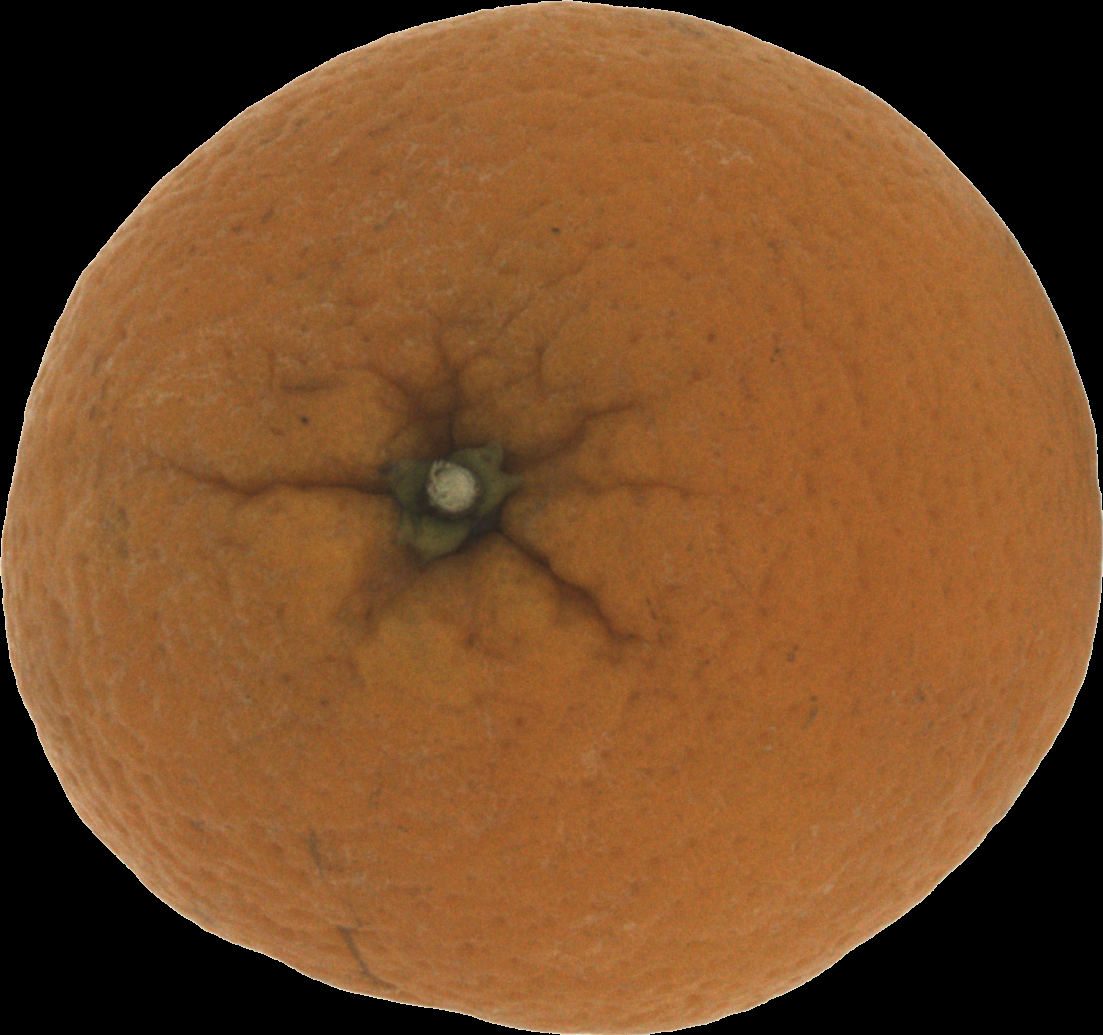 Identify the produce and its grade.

orange, bad
